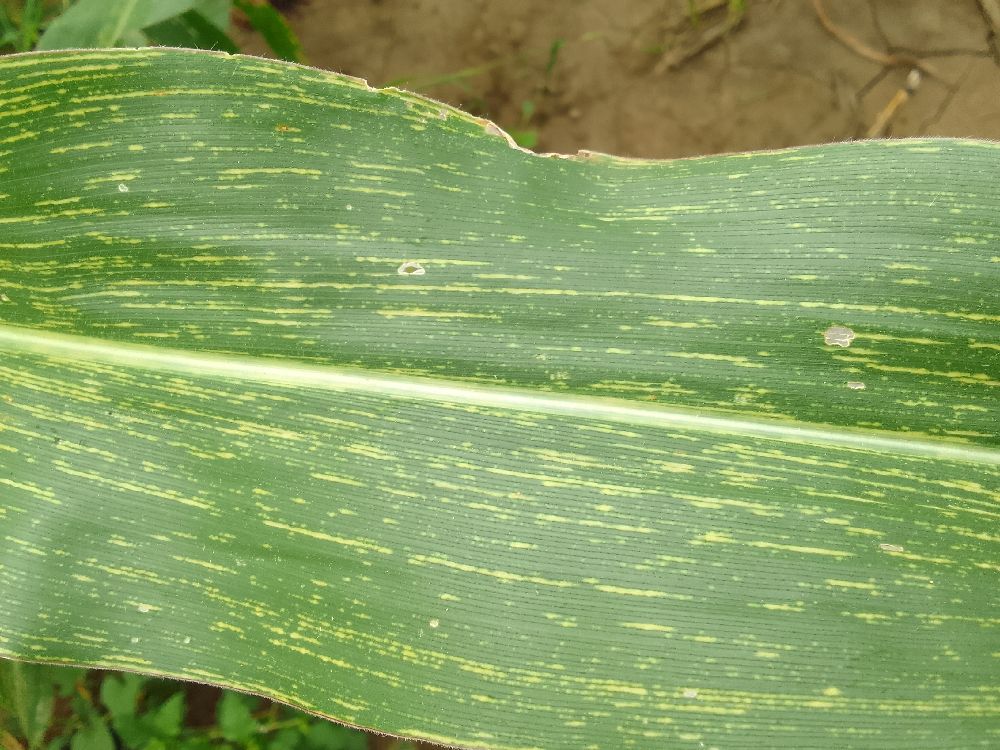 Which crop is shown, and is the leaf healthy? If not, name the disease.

maize, maize streak virus
